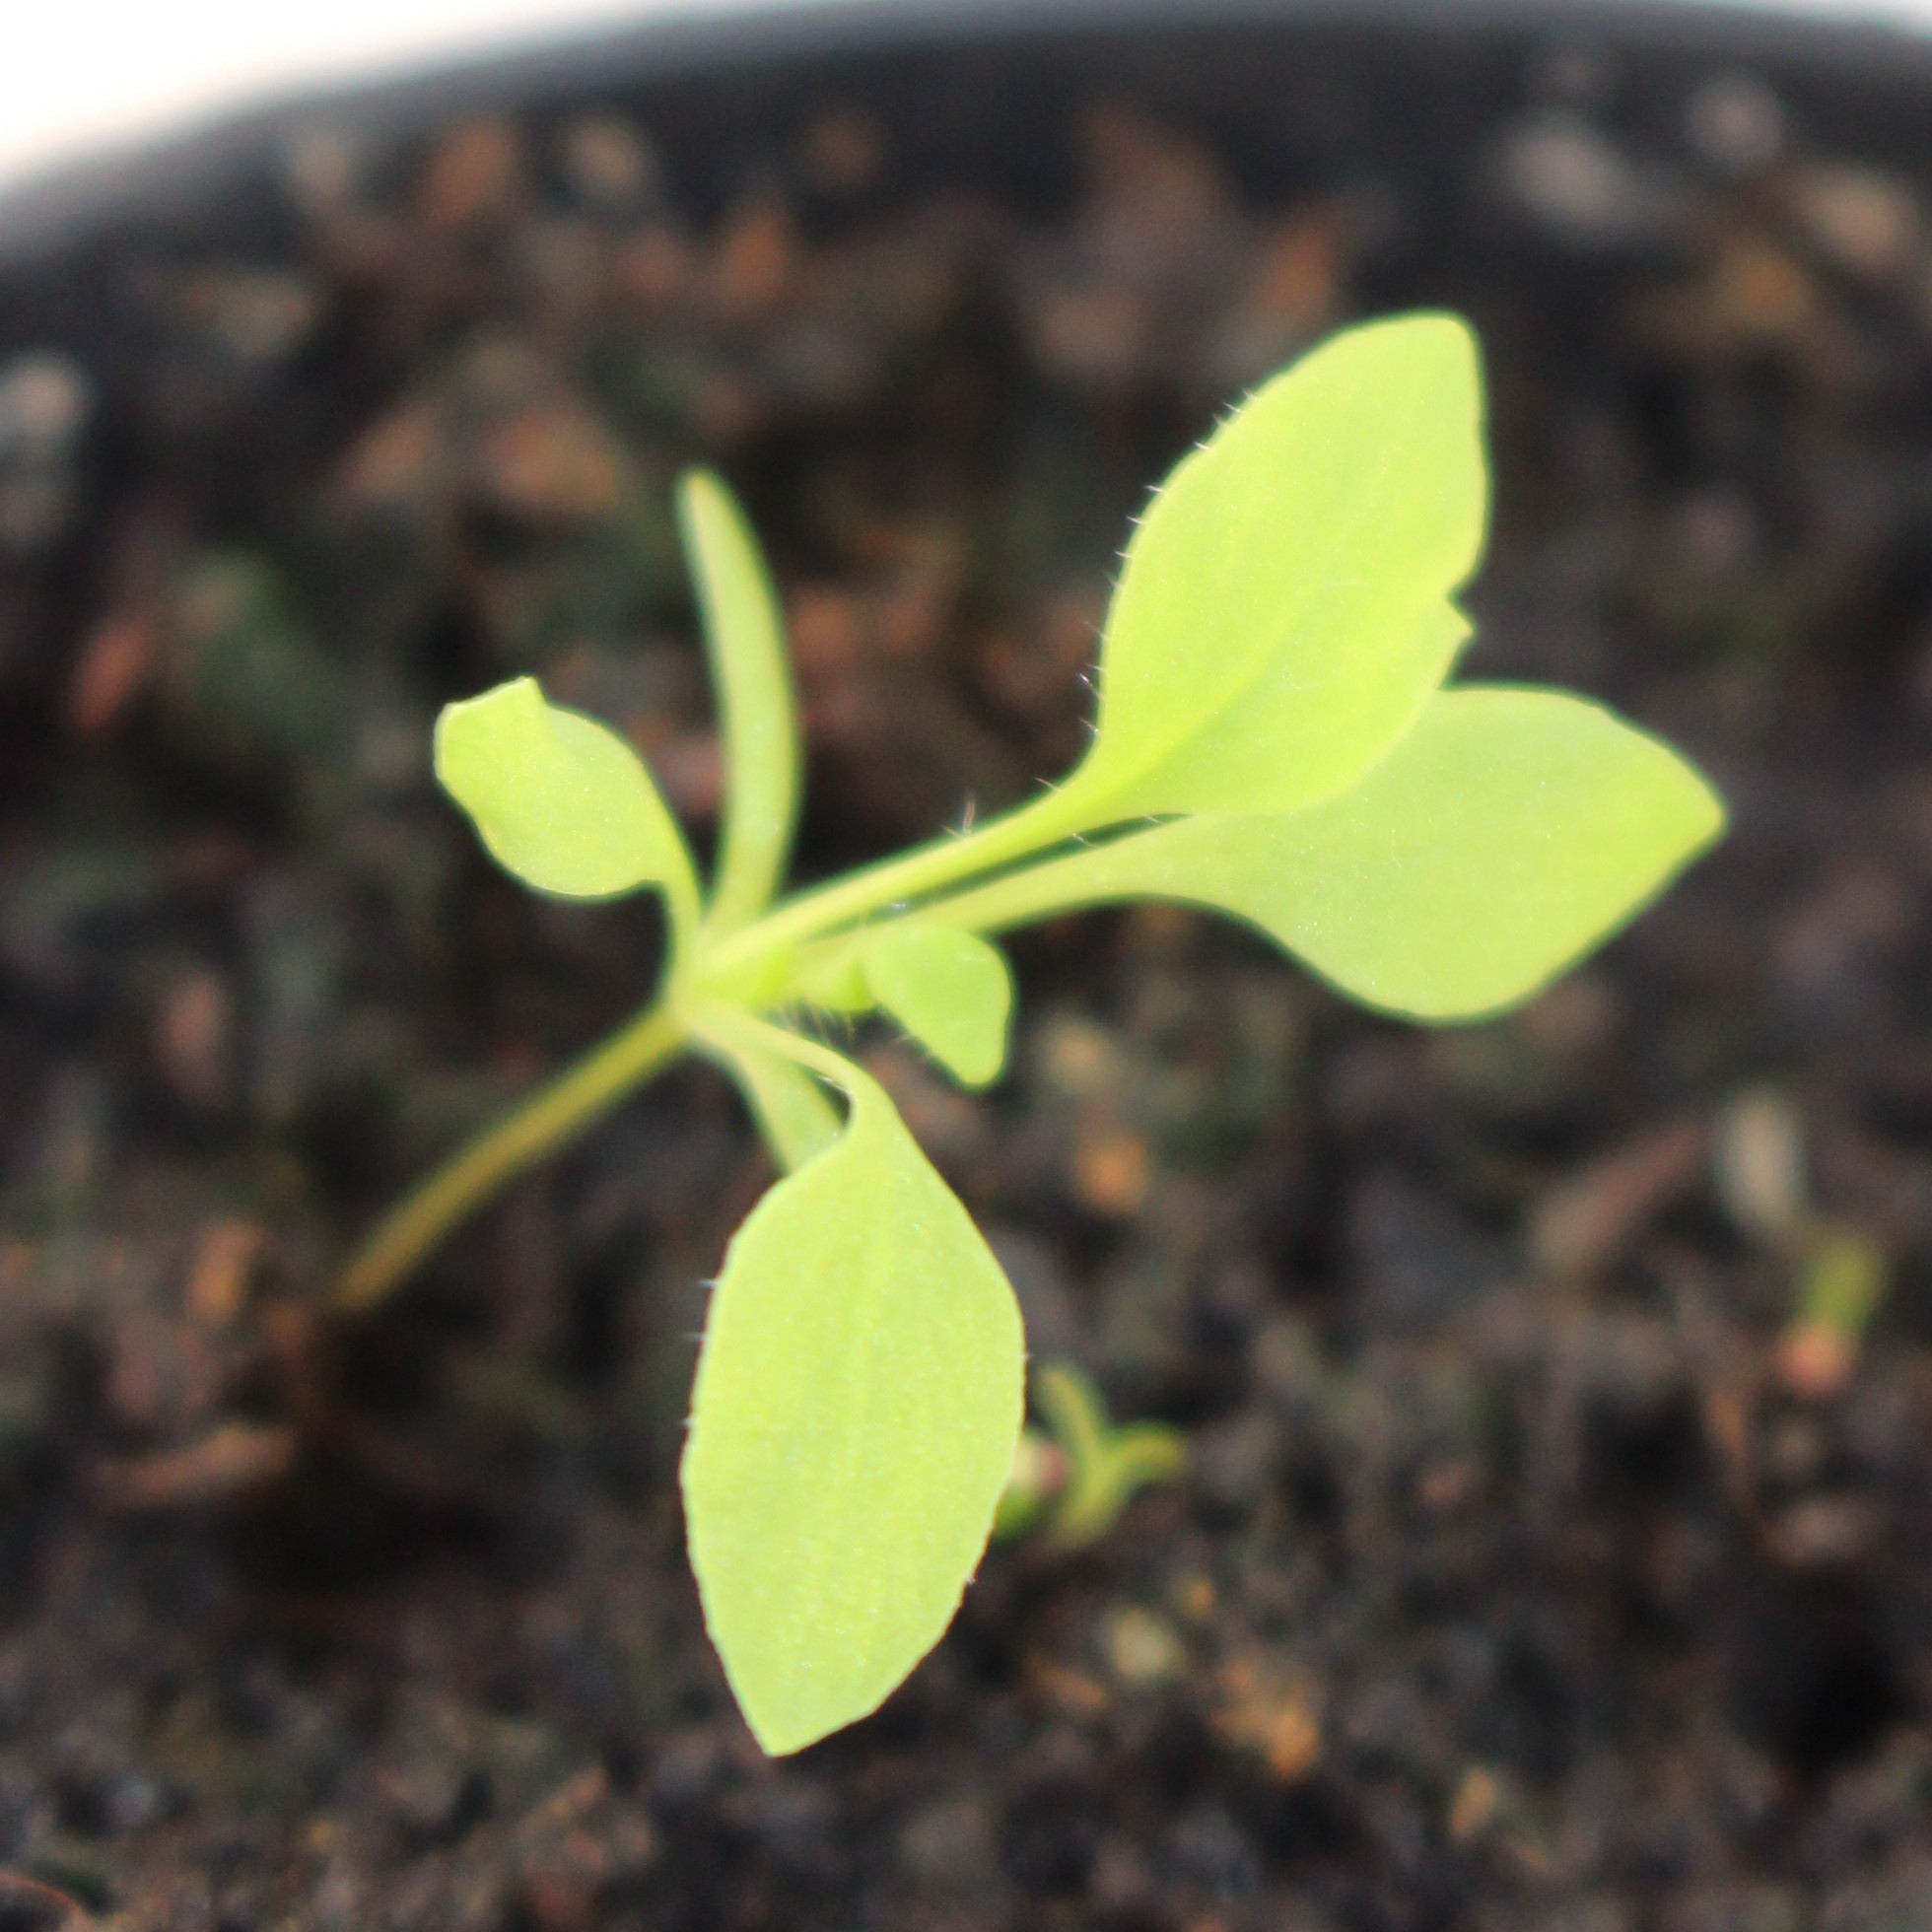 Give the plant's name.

Papaver rhoeas
